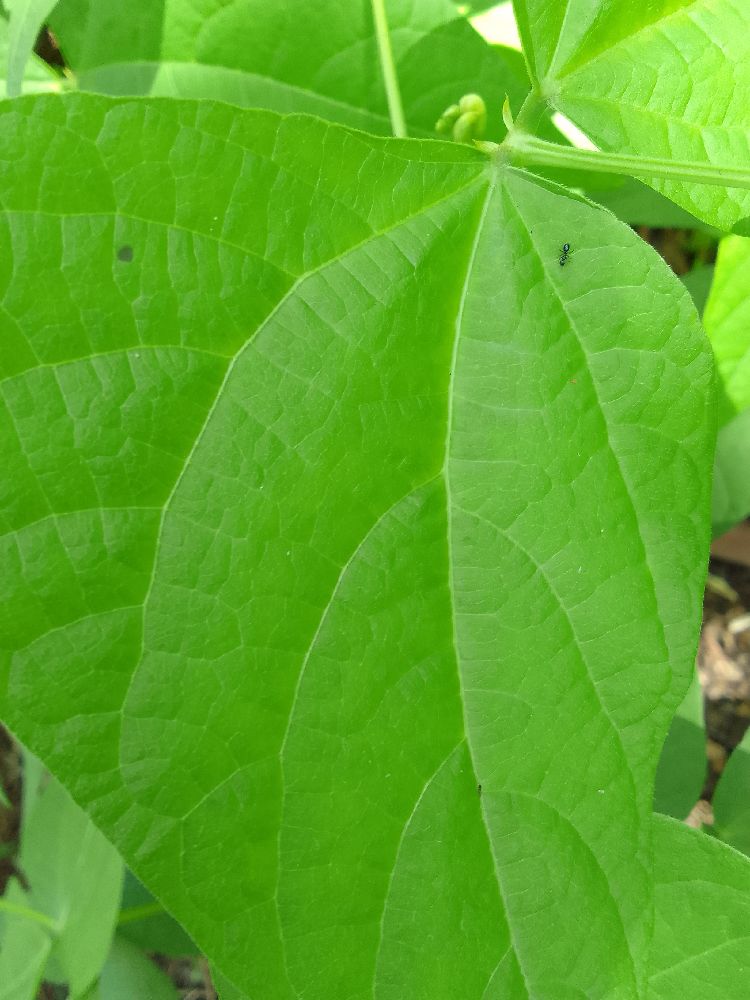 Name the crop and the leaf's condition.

common bean, healthy
